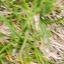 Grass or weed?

grass
